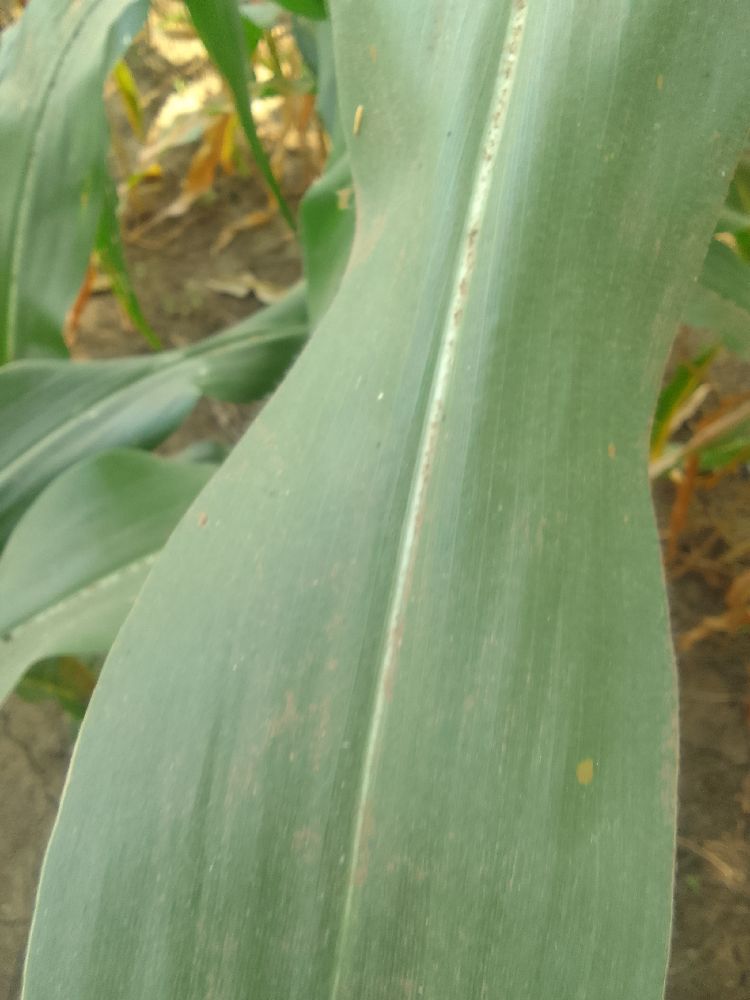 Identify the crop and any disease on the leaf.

maize, healthy
